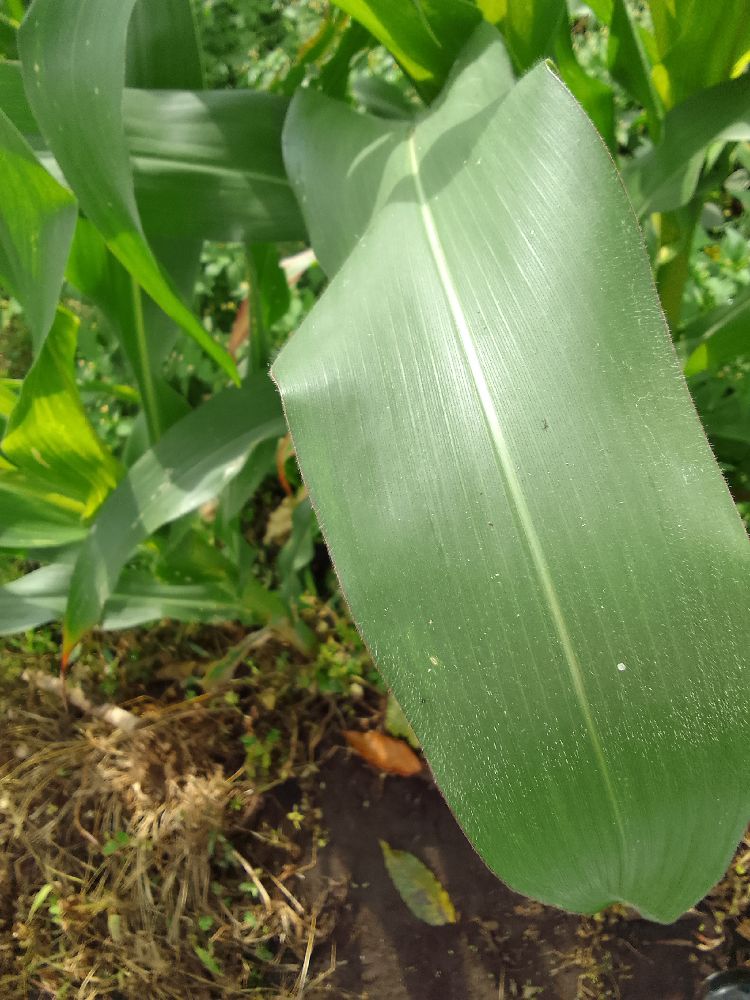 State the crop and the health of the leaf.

maize, healthy
